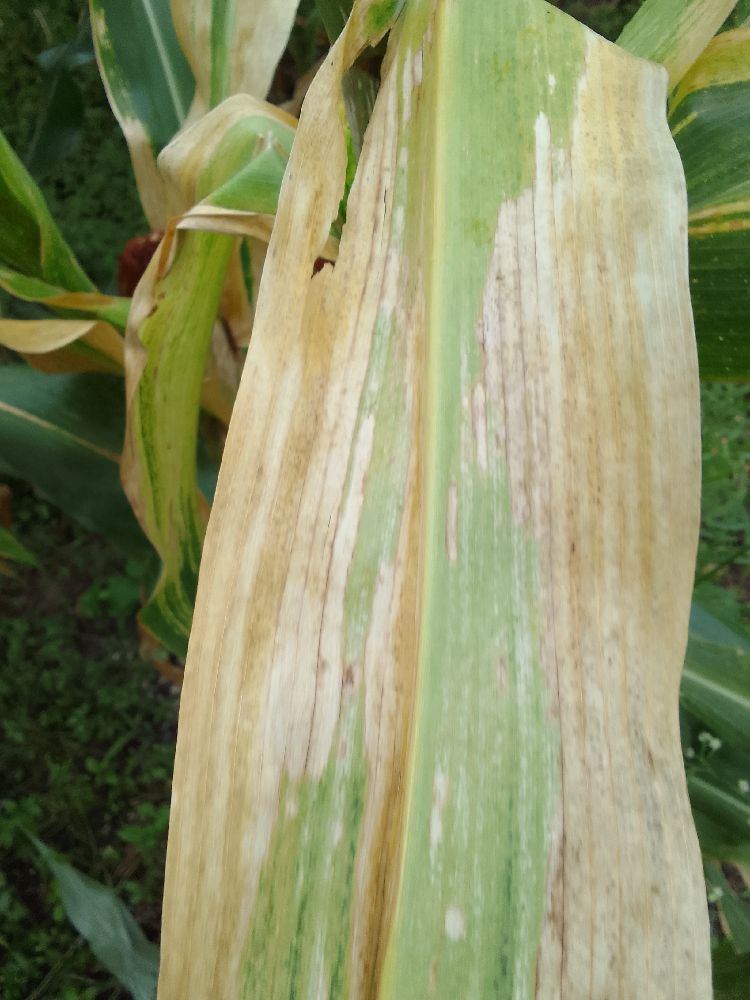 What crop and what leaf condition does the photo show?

maize, maize lethal necrosis
